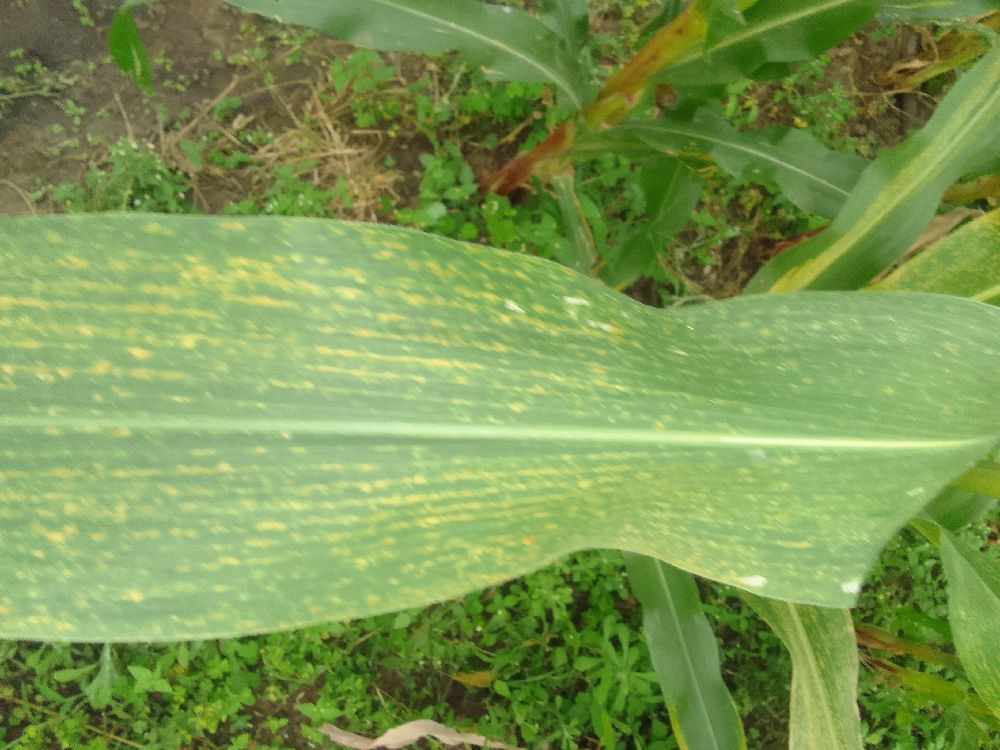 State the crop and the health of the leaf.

maize, maize streak virus
